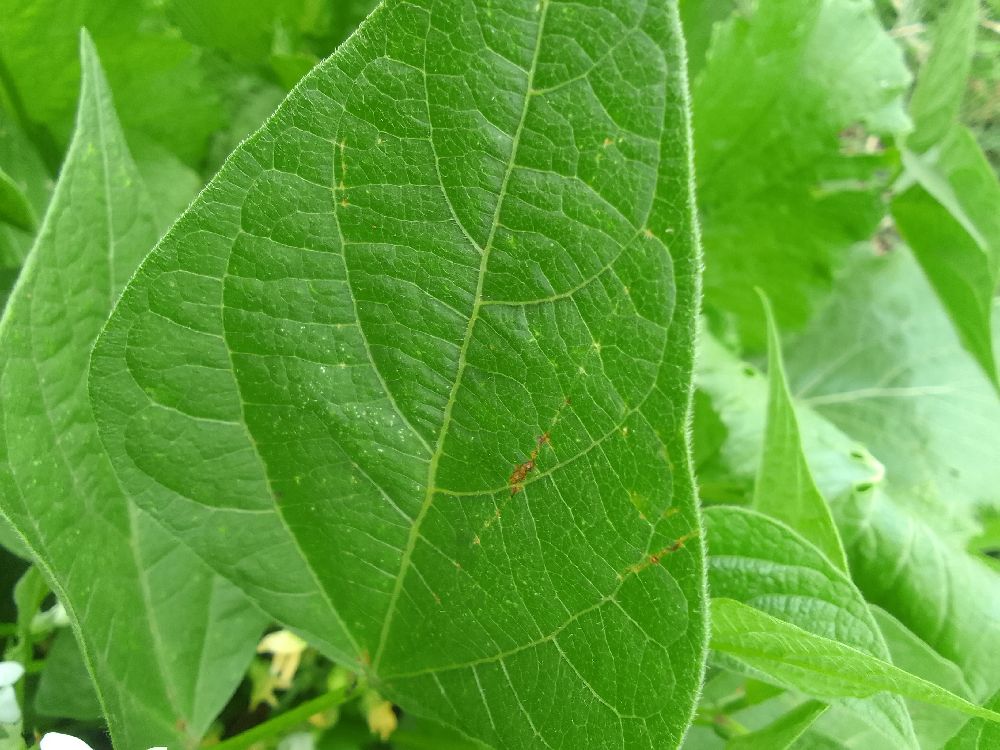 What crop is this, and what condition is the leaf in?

common bean, healthy
